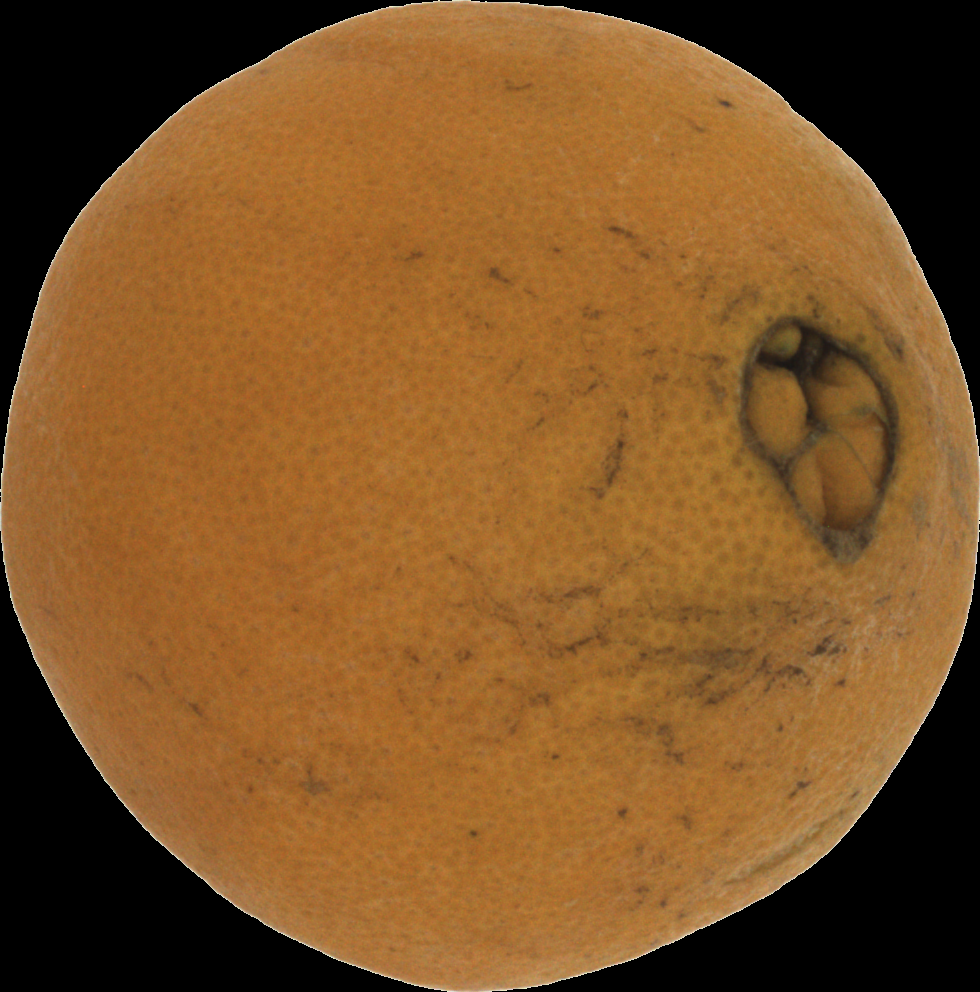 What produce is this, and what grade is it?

orange, bad
